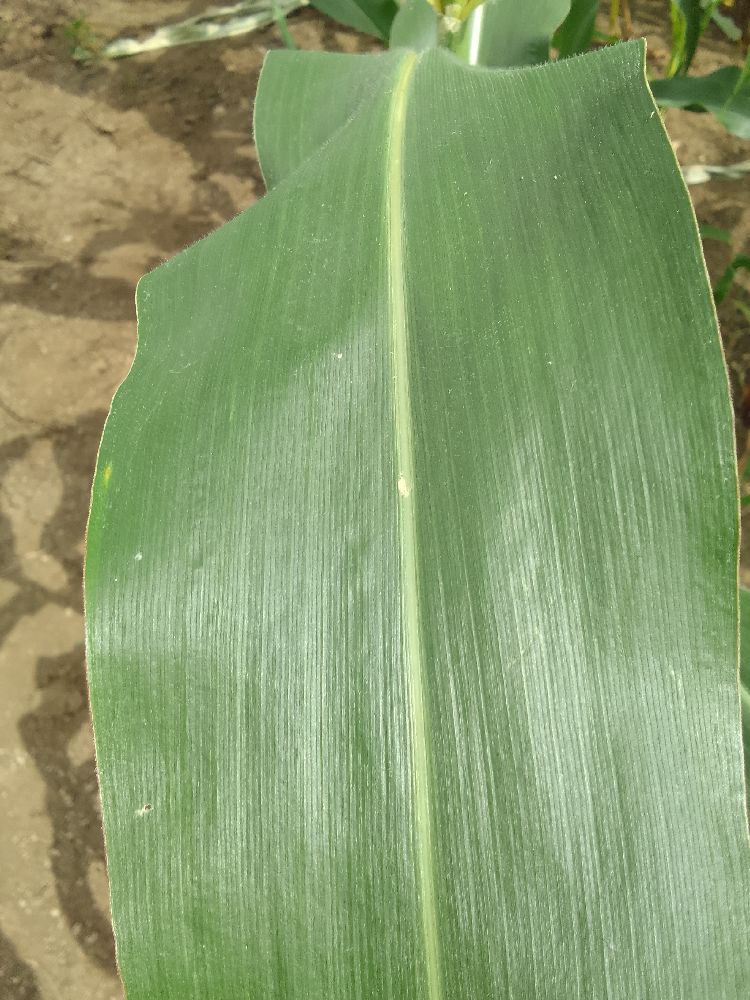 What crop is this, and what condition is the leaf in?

maize, healthy
